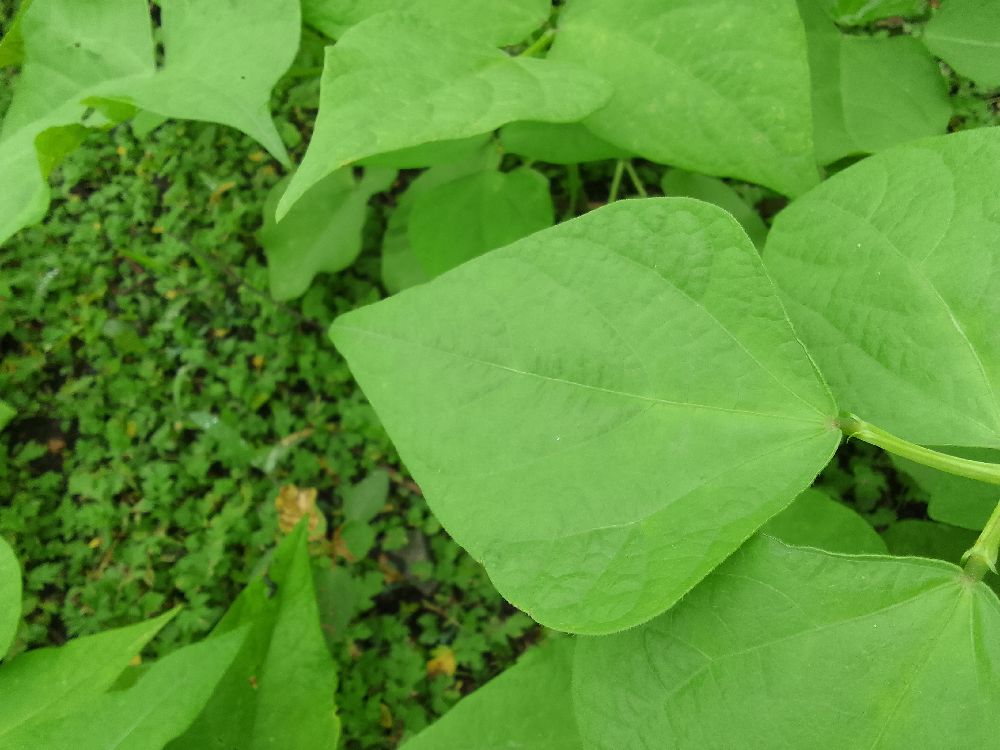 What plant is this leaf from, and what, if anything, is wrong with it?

common bean, healthy
